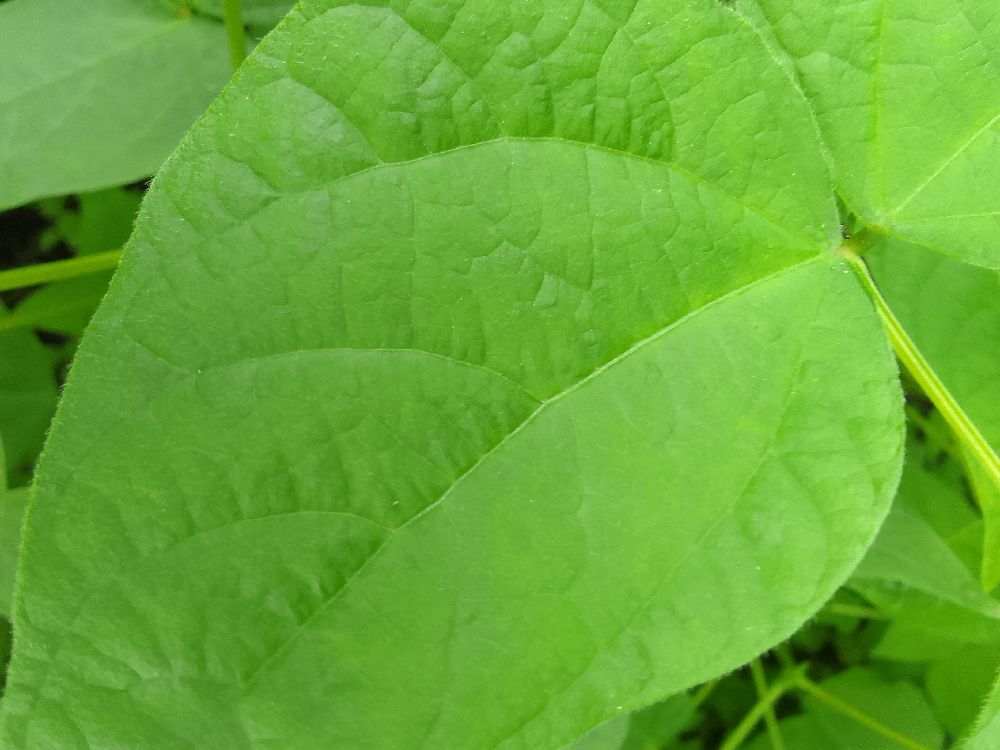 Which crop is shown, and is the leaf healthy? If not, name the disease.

common bean, healthy
